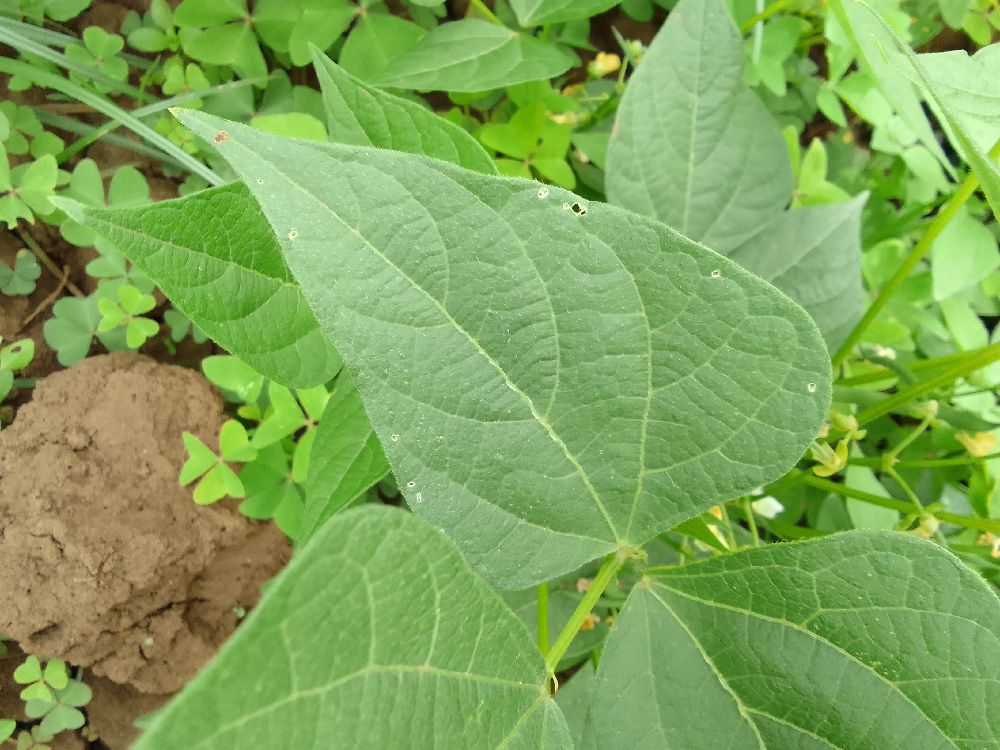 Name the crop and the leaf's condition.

common bean, healthy
